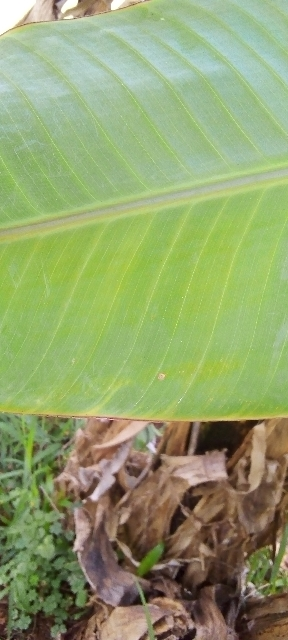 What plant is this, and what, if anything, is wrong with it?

banana, healthy
